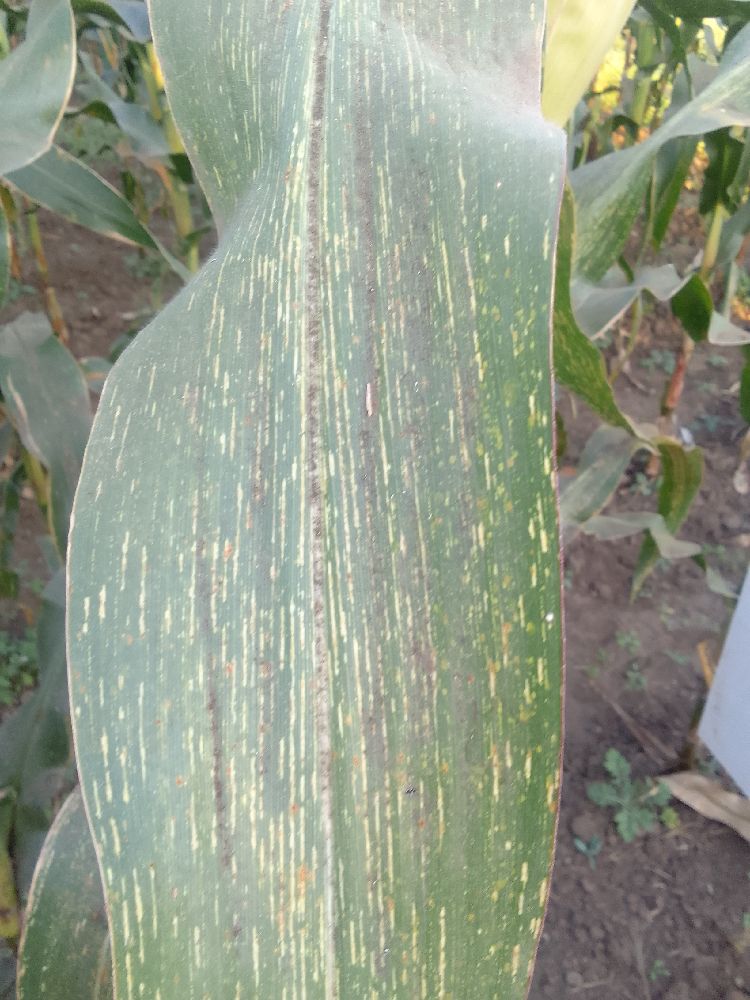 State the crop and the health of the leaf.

maize, maize streak virus
